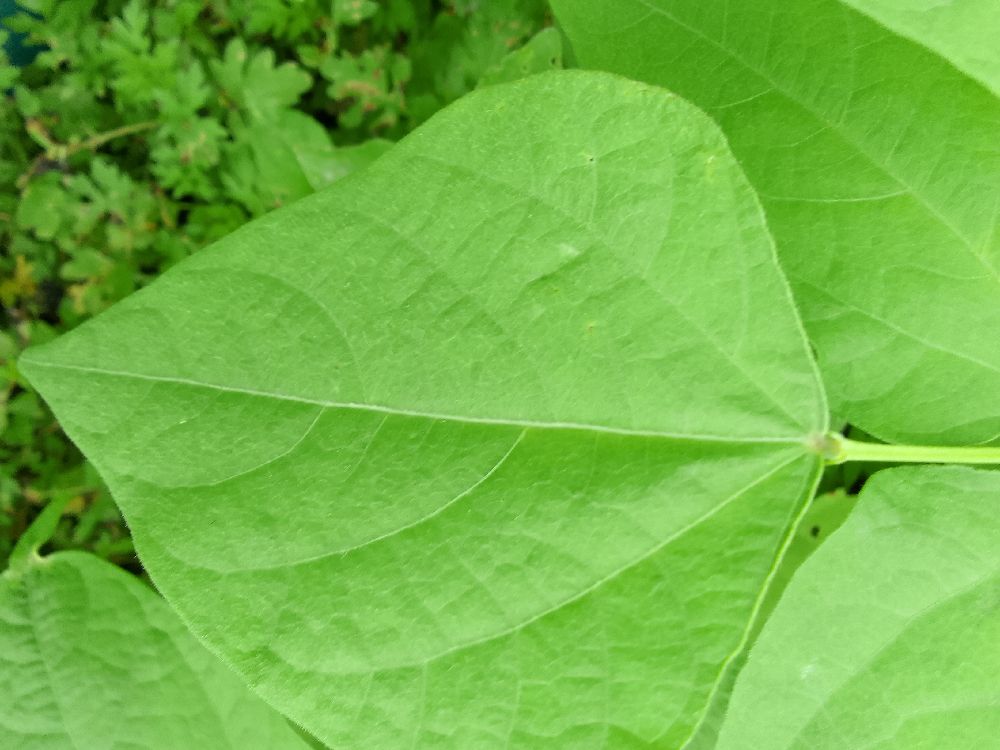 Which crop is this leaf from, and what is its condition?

common bean, healthy
